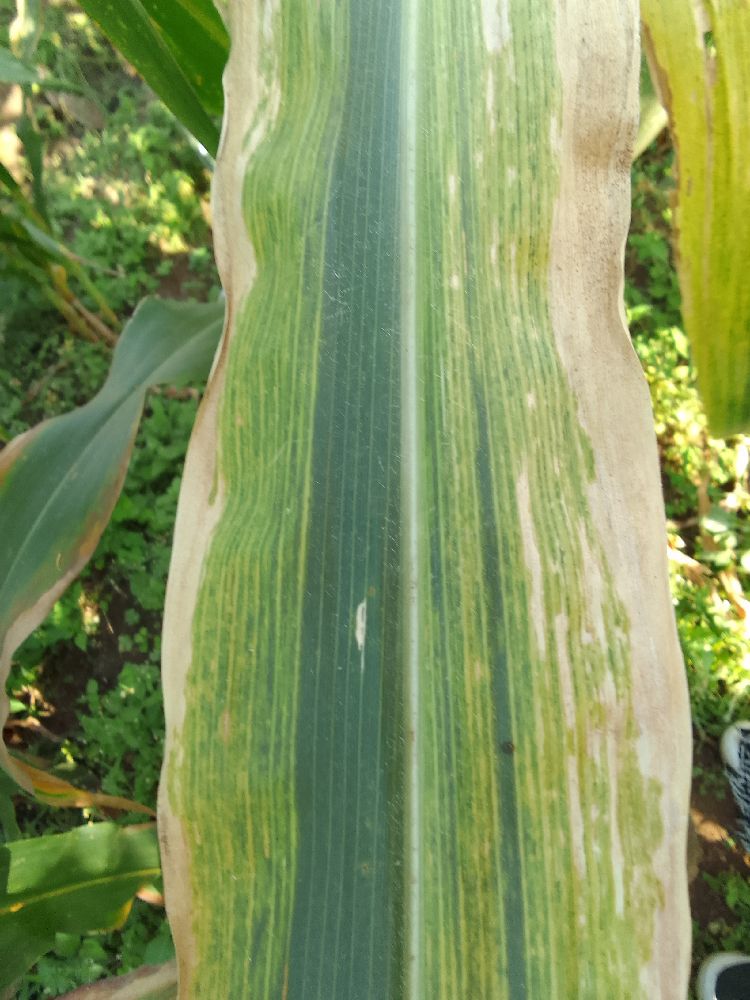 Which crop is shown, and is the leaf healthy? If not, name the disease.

maize, maize lethal necrosis
